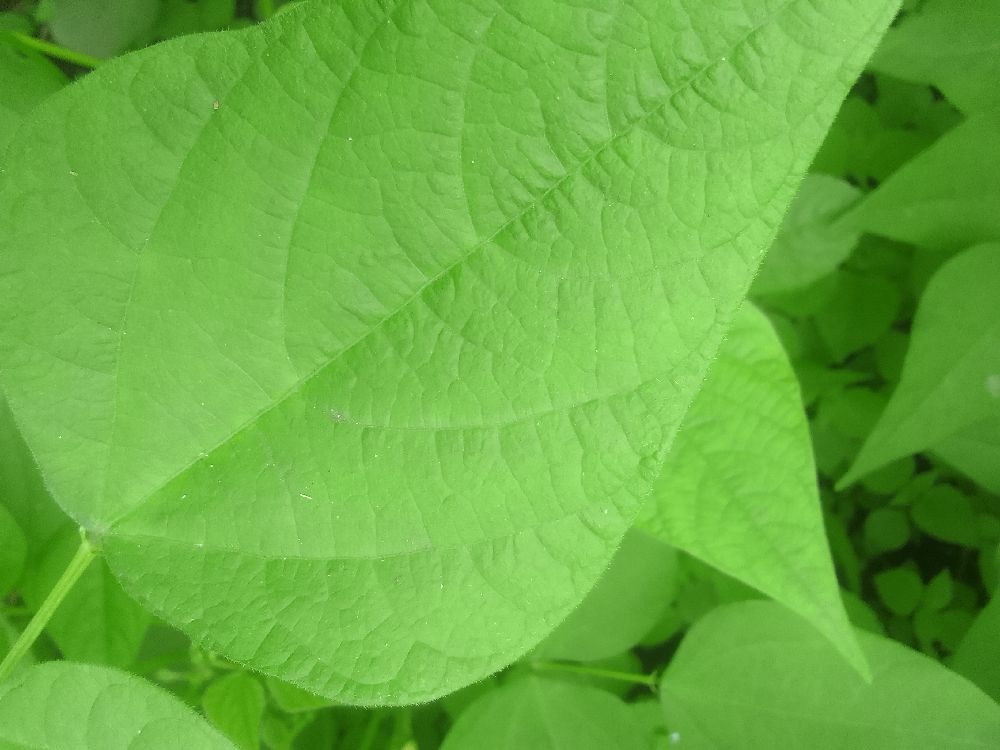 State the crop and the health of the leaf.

common bean, healthy
